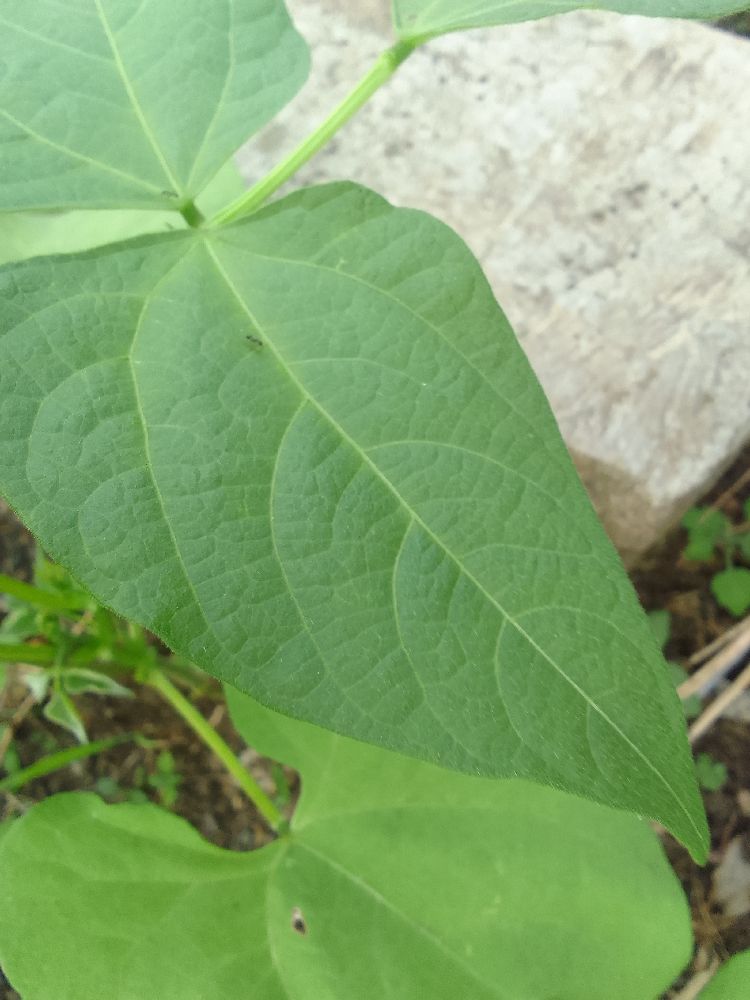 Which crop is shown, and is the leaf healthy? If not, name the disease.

common bean, healthy
